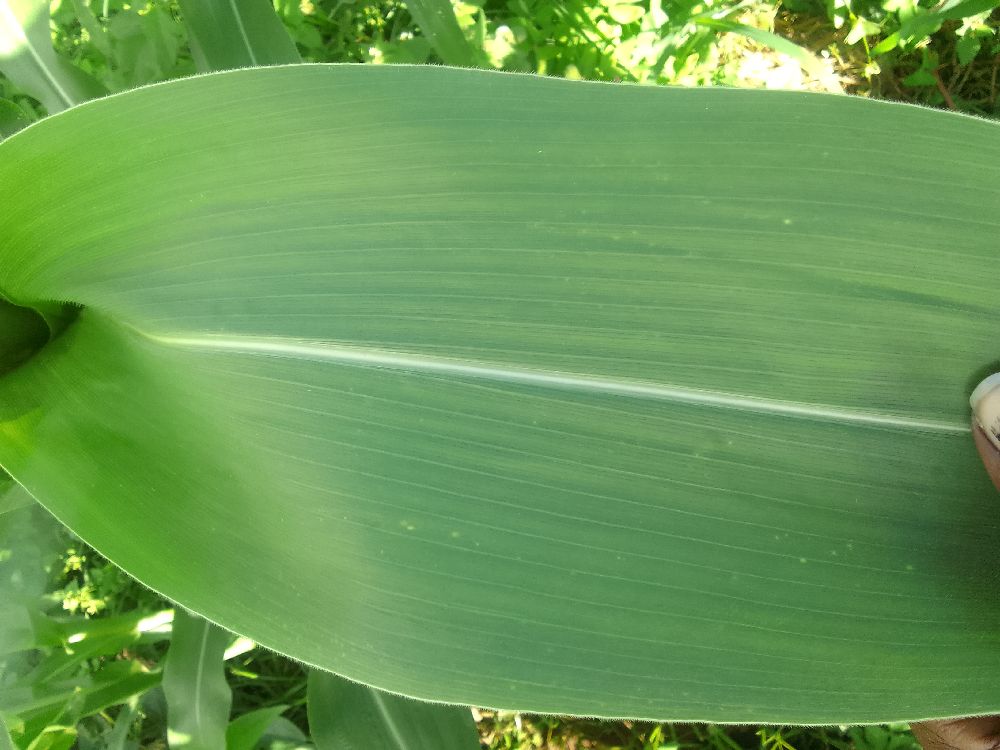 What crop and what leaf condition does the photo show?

maize, healthy
